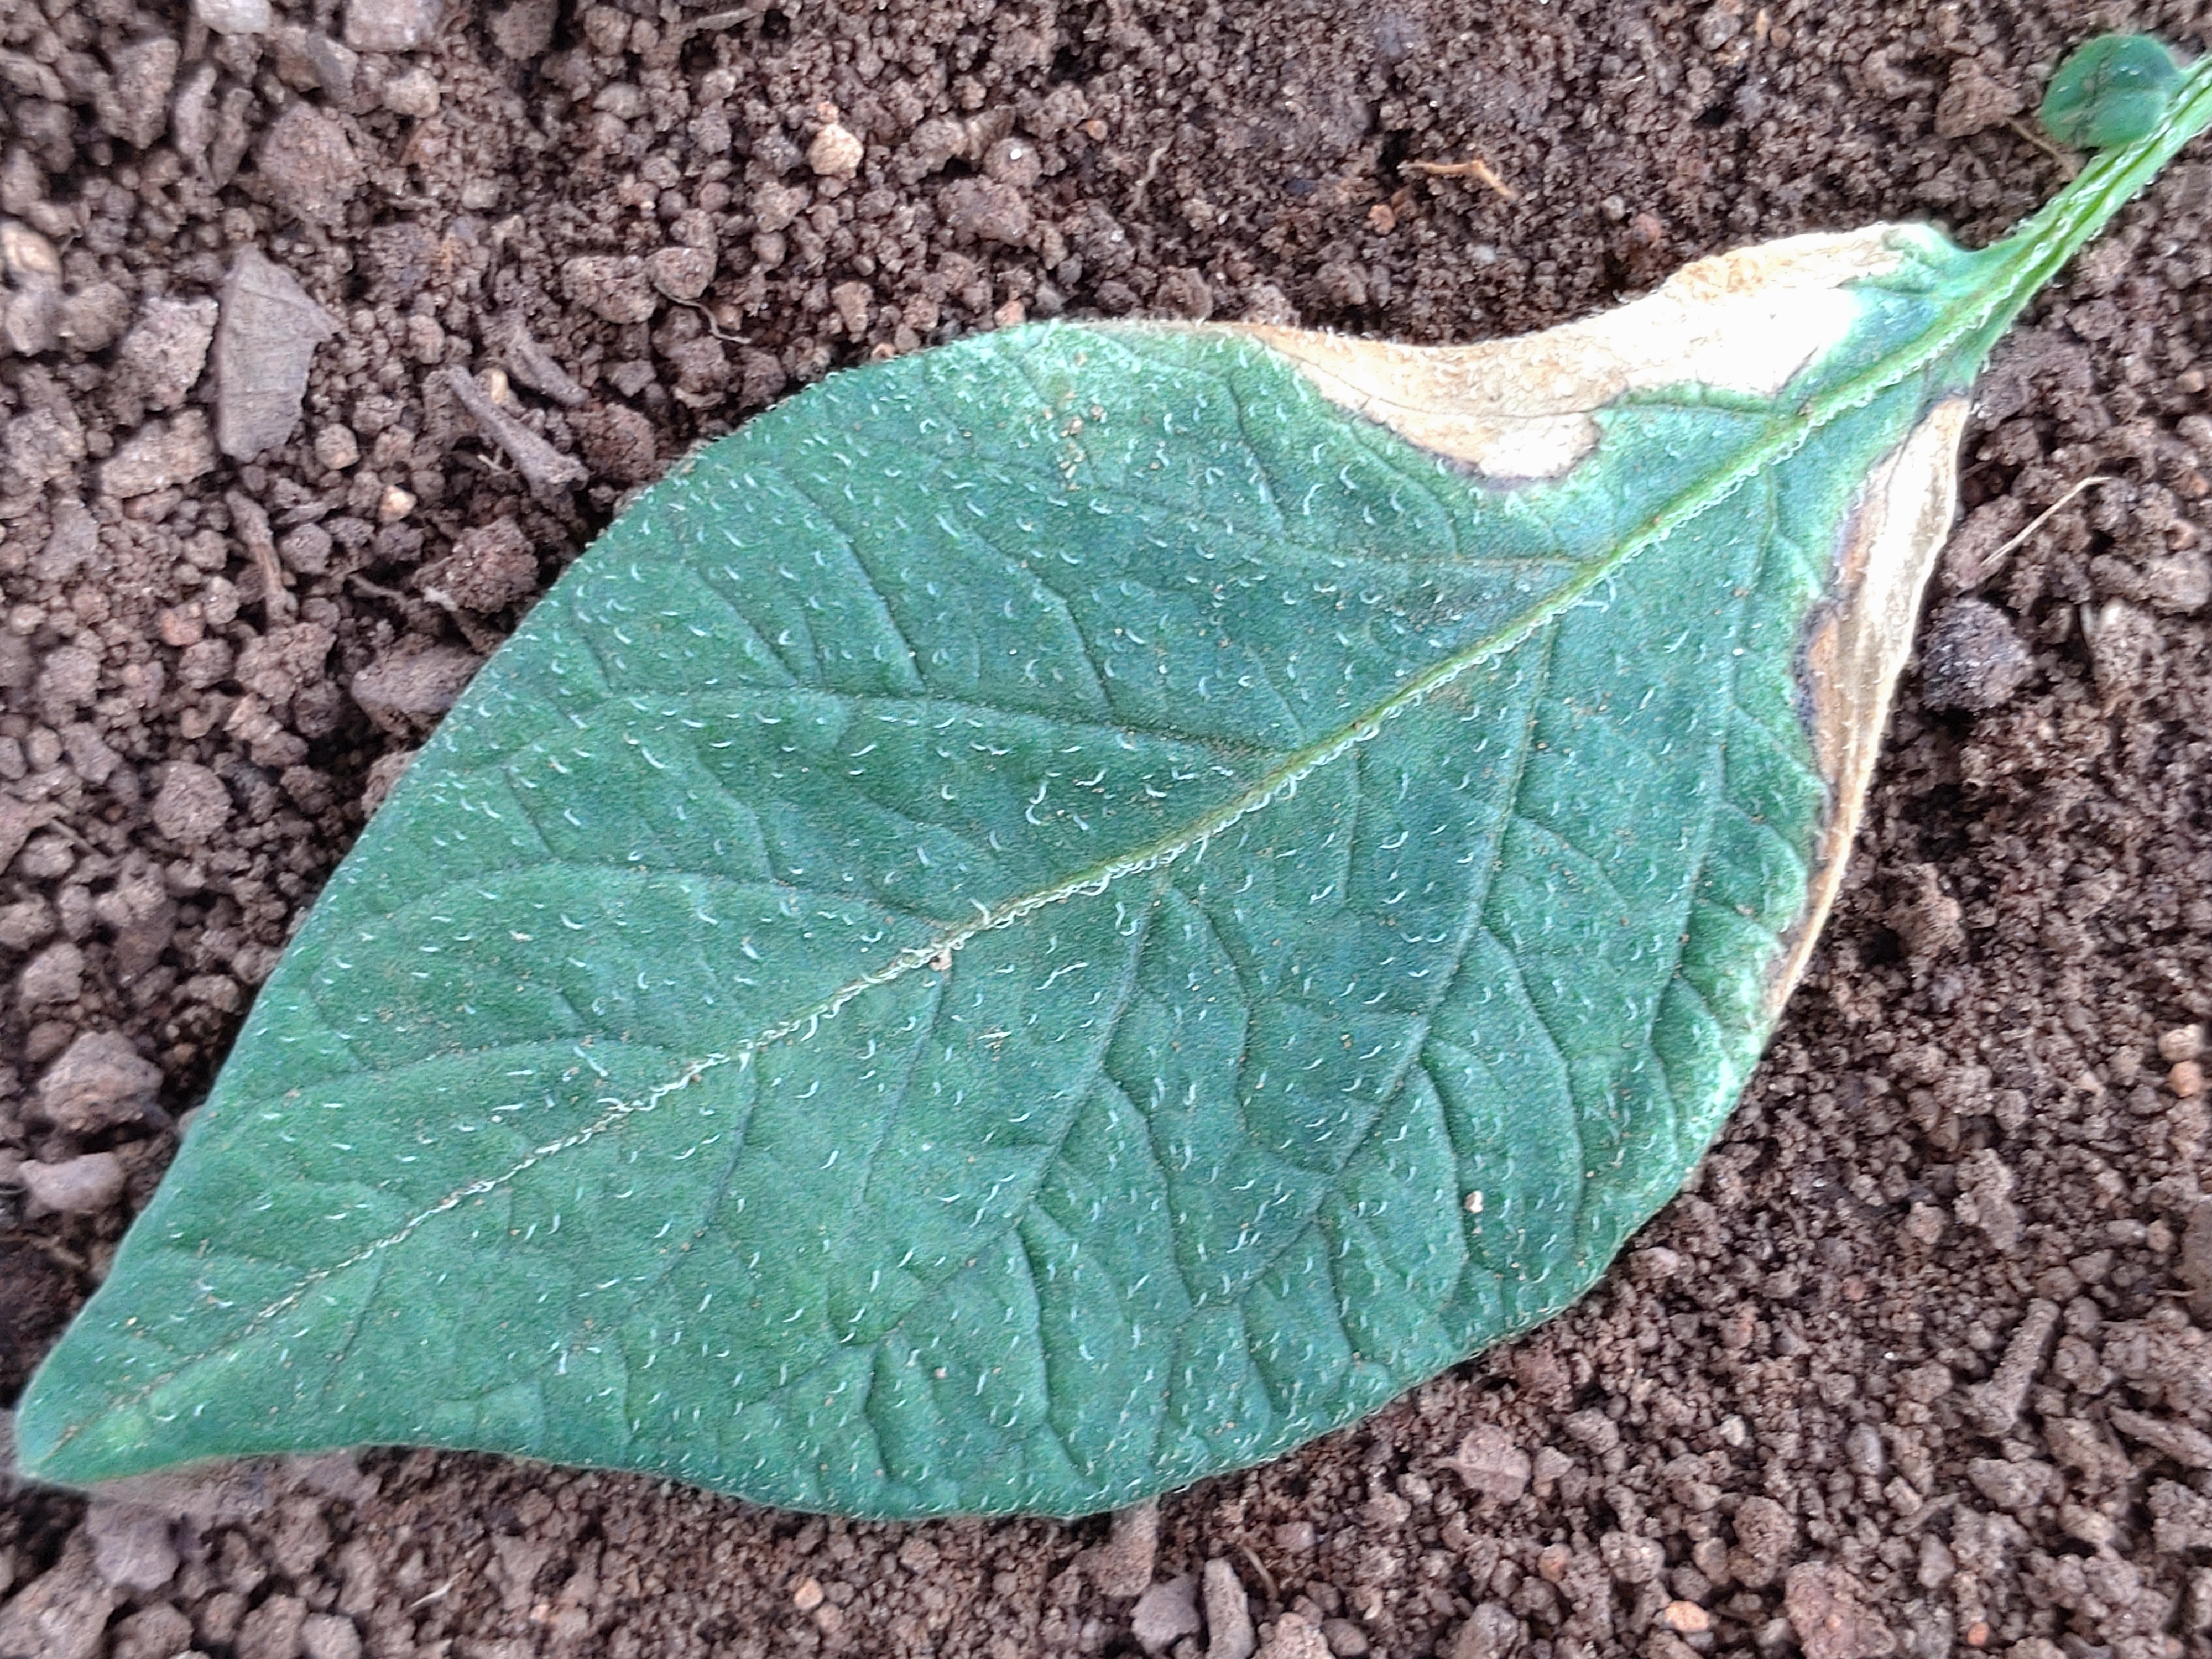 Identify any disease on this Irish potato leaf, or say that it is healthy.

early blight
